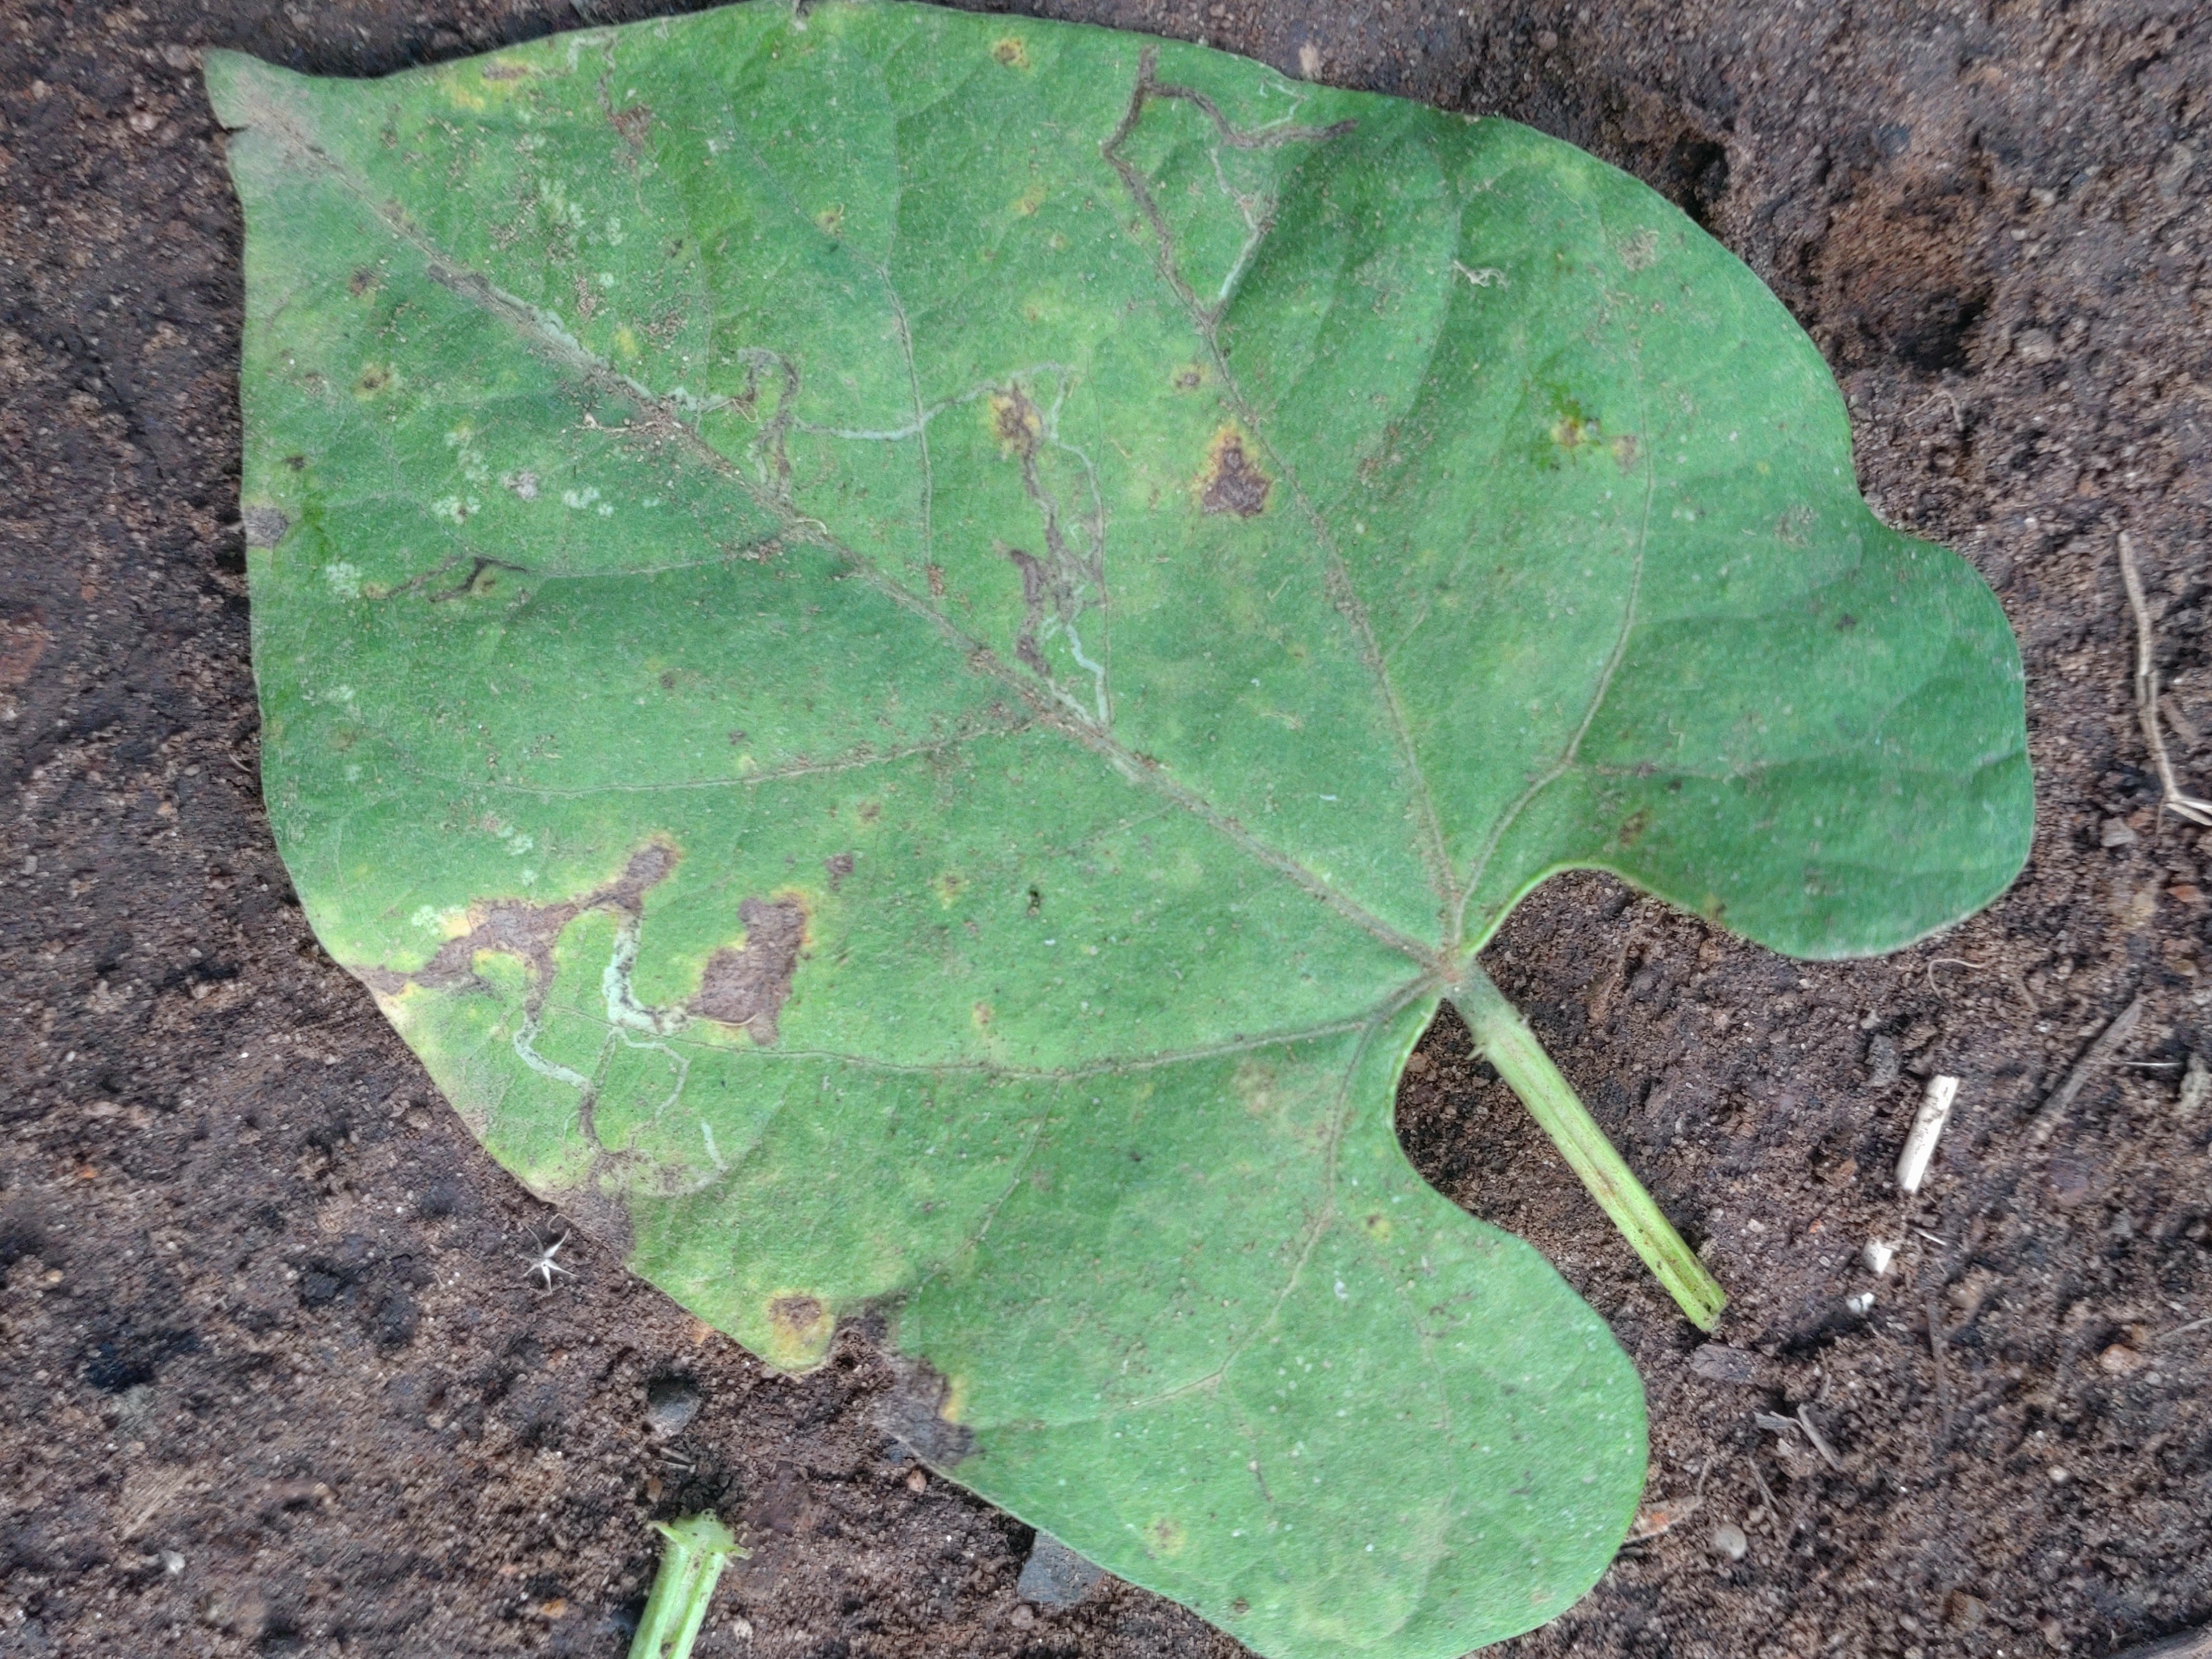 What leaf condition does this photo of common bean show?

rust
